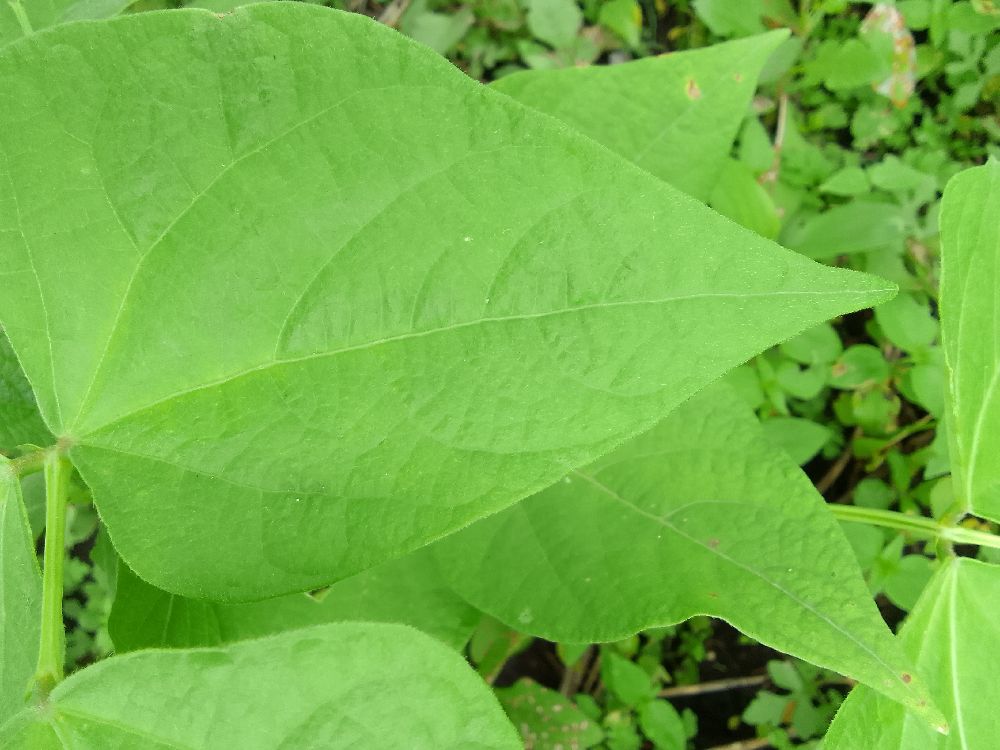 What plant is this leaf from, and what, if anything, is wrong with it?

common bean, healthy
